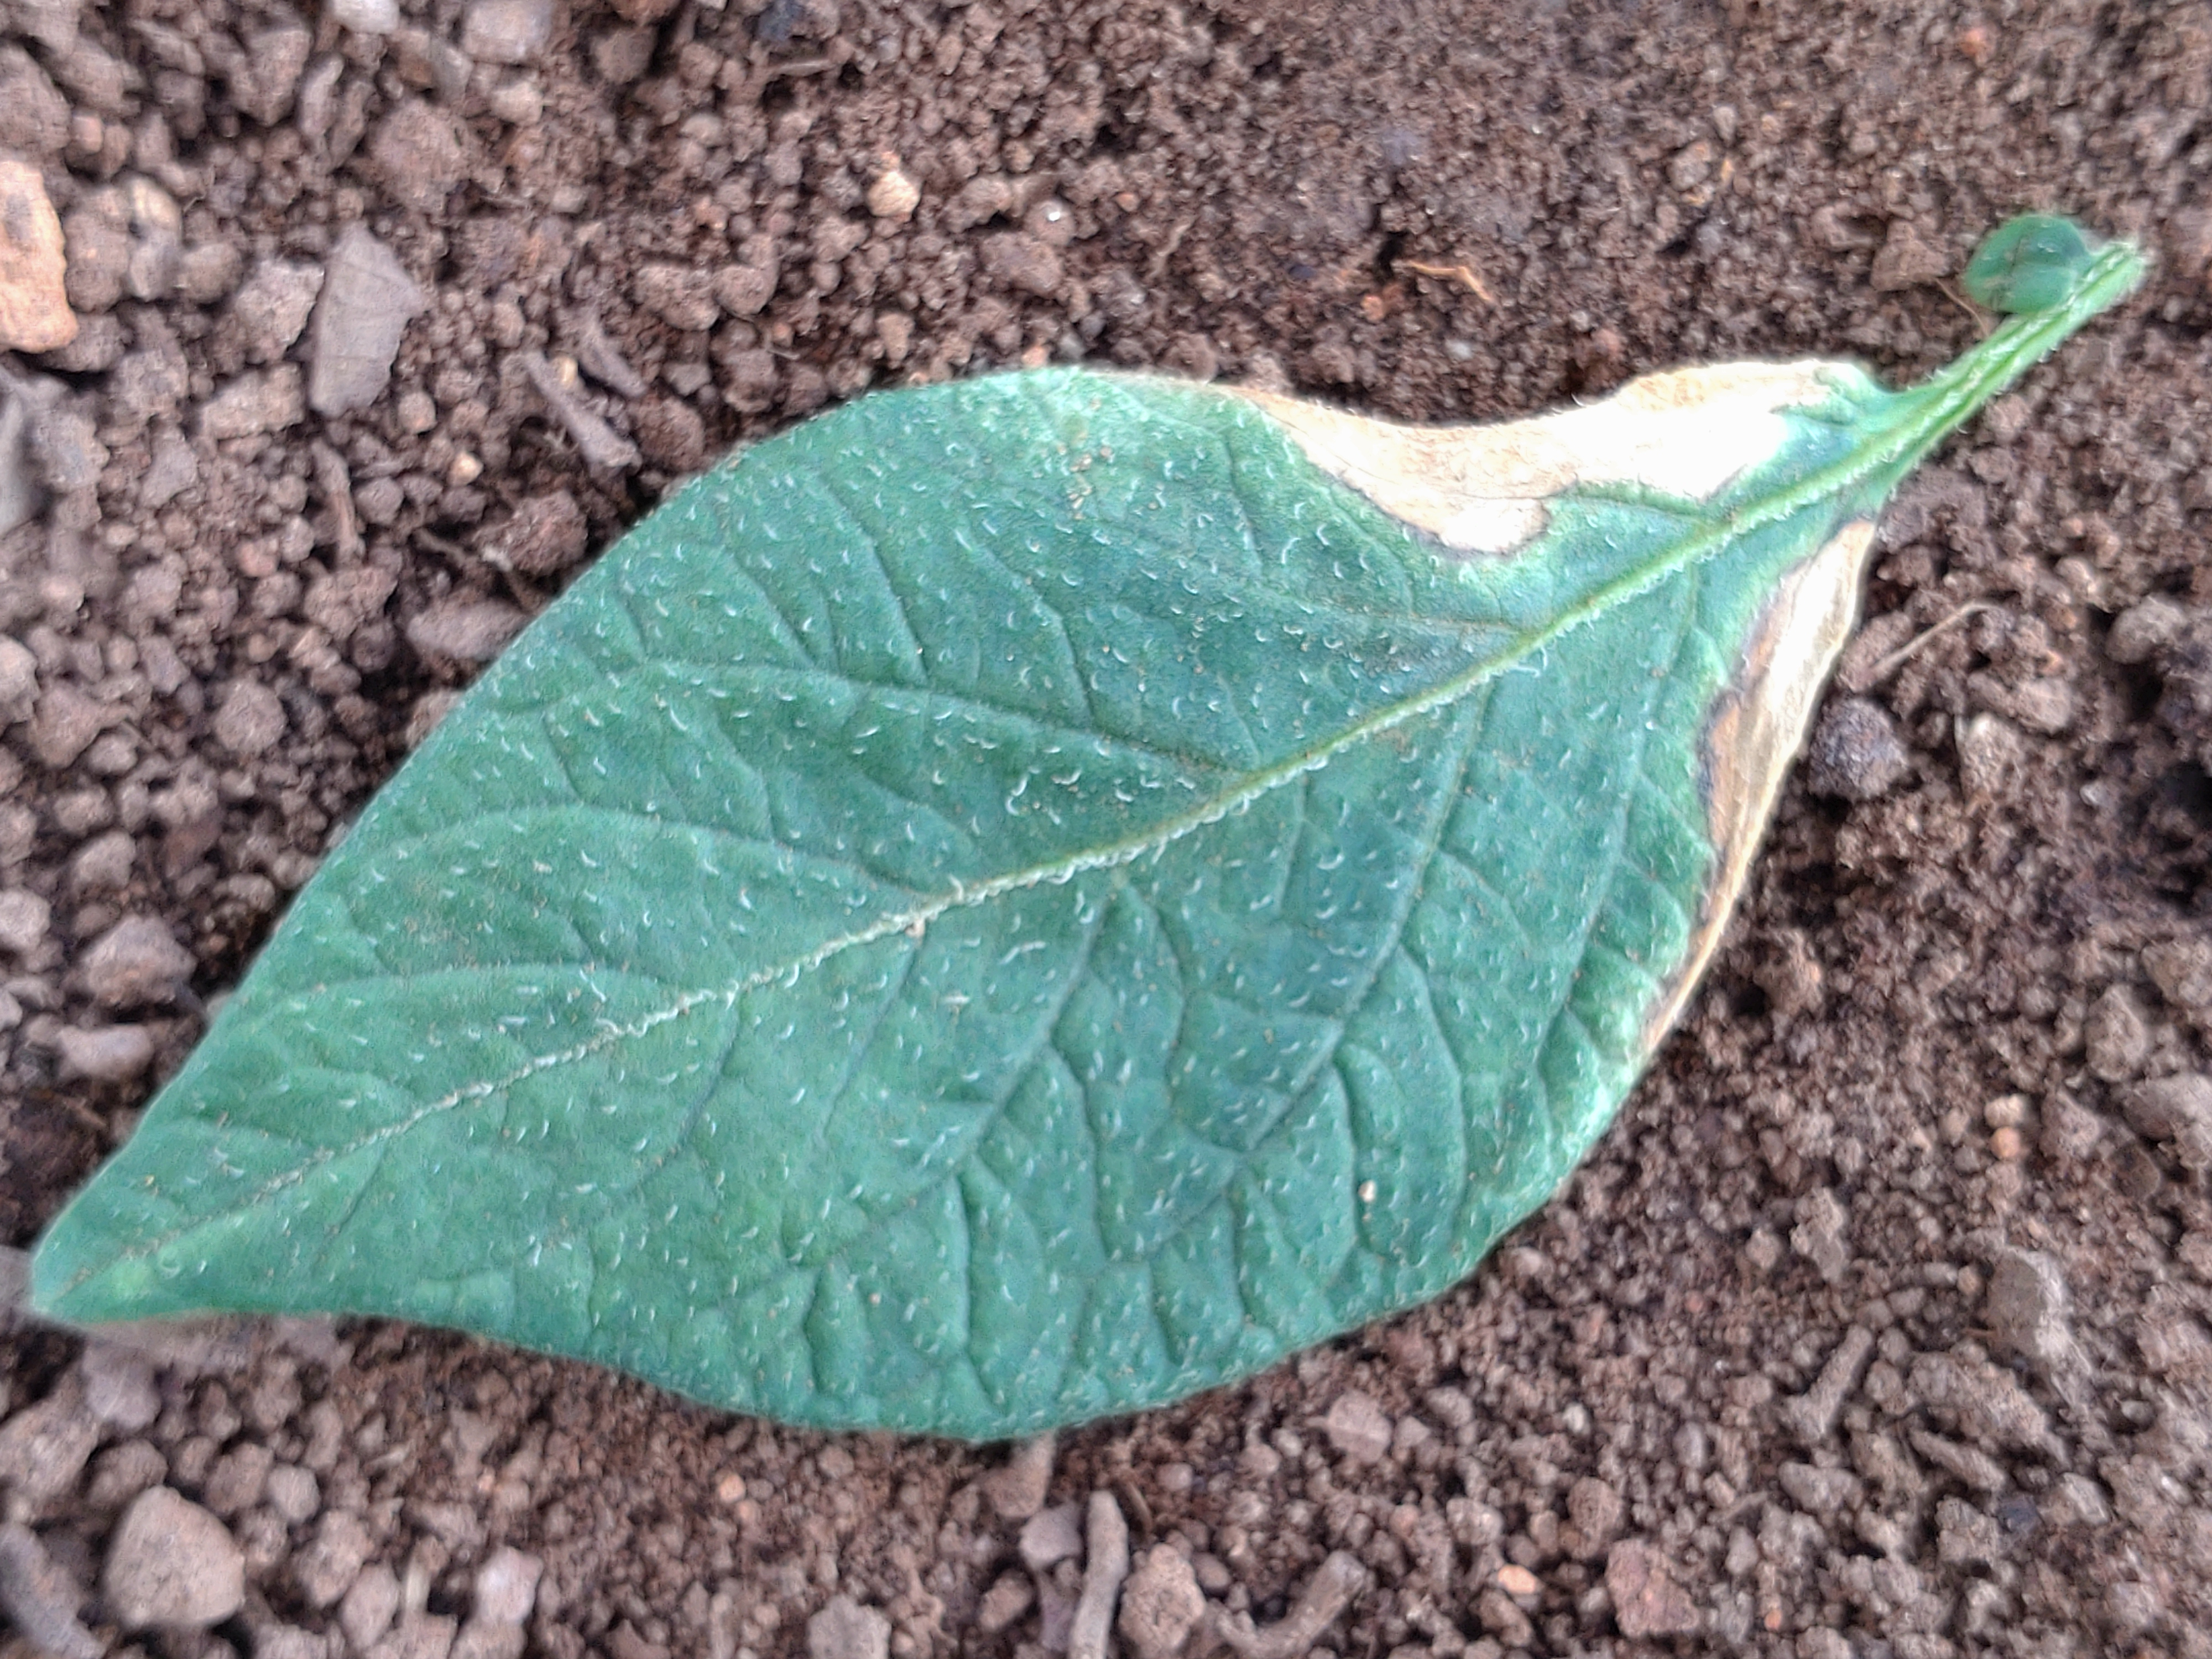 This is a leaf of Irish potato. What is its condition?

early blight
